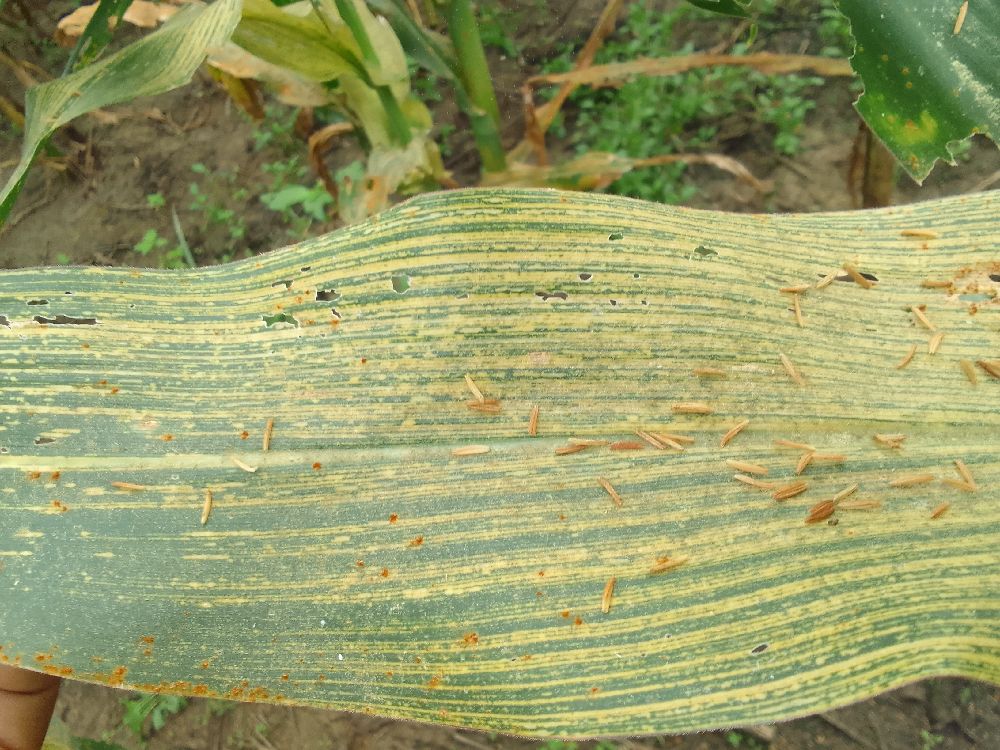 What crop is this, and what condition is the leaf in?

maize, maize streak virus
